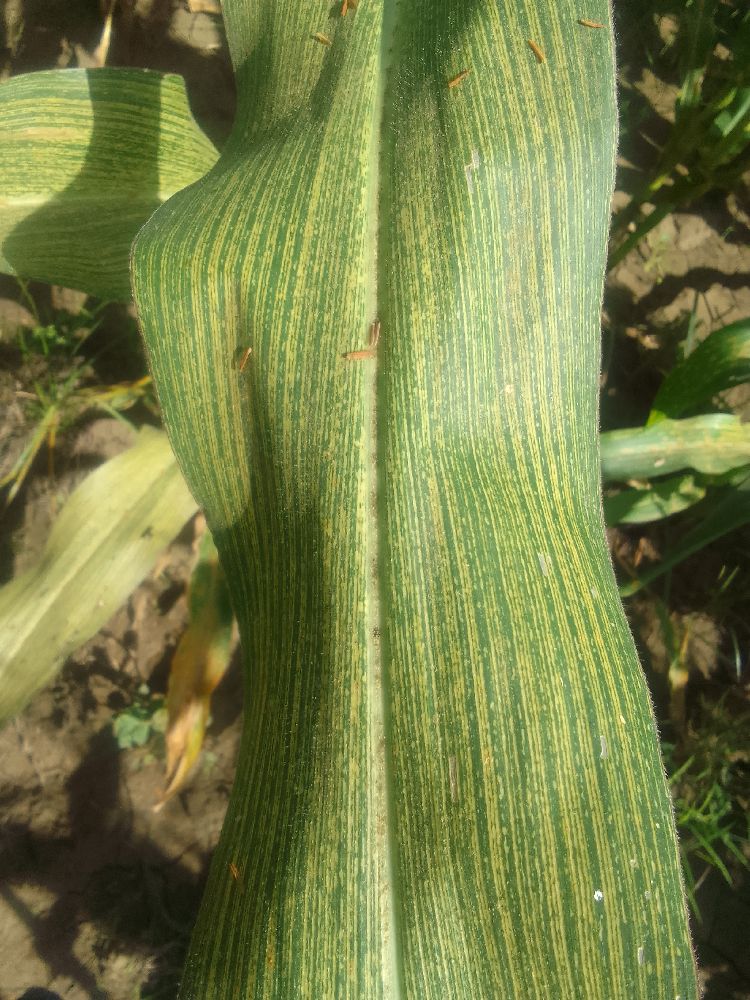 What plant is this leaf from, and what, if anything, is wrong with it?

maize, maize streak virus
